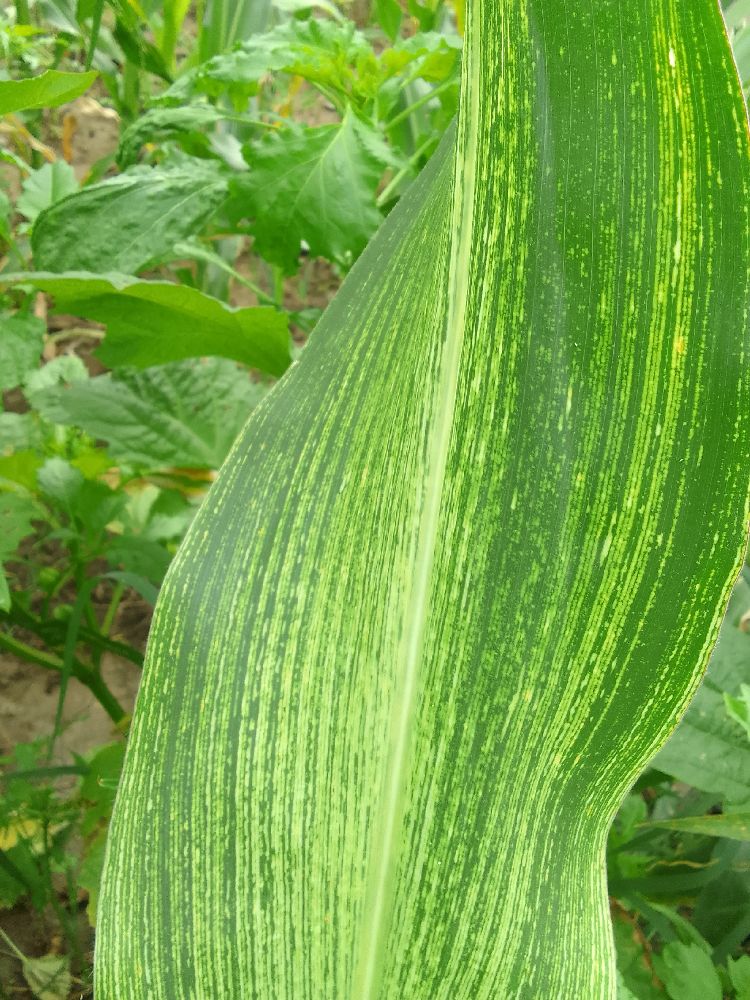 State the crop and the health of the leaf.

maize, maize streak virus
